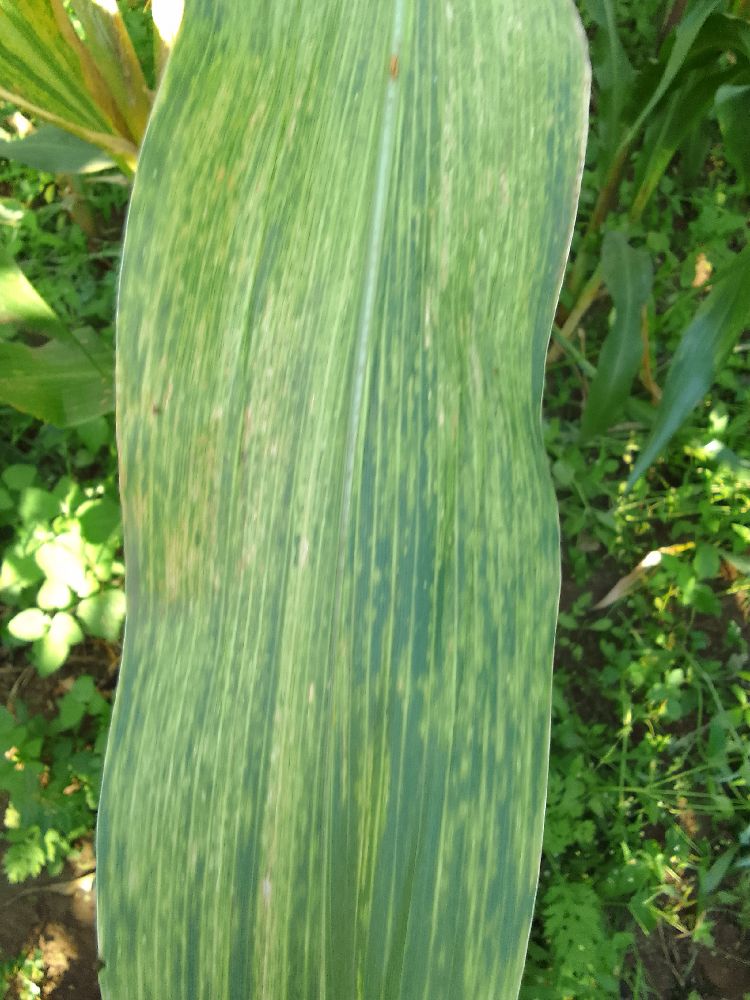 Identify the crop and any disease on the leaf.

maize, maize lethal necrosis
